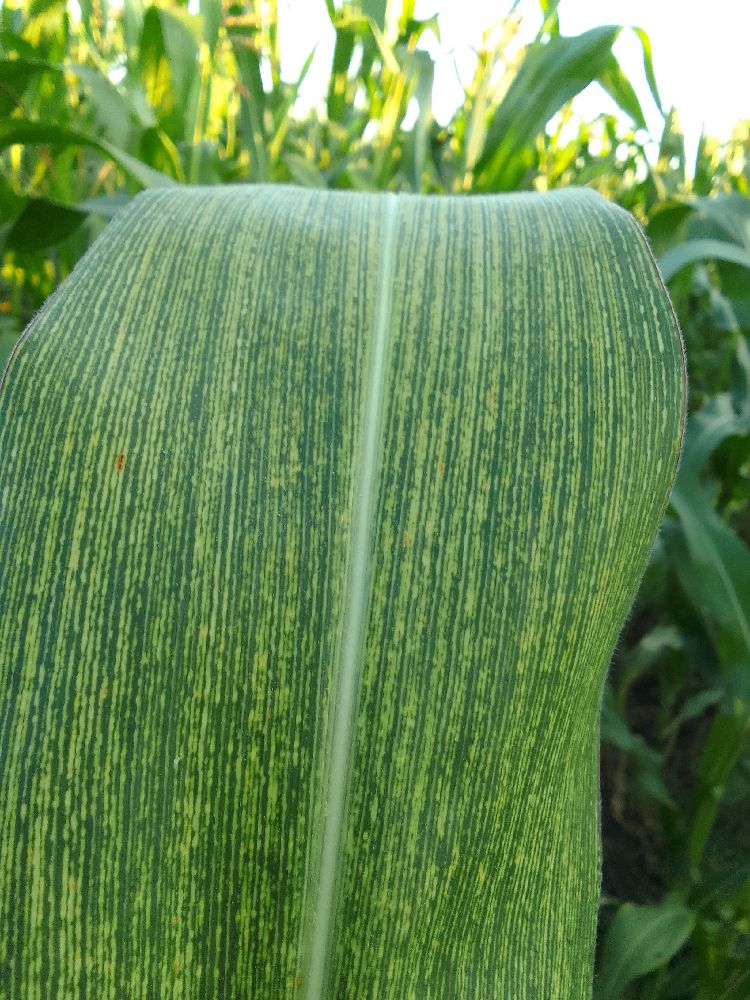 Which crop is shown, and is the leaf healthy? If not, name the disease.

maize, maize streak virus
